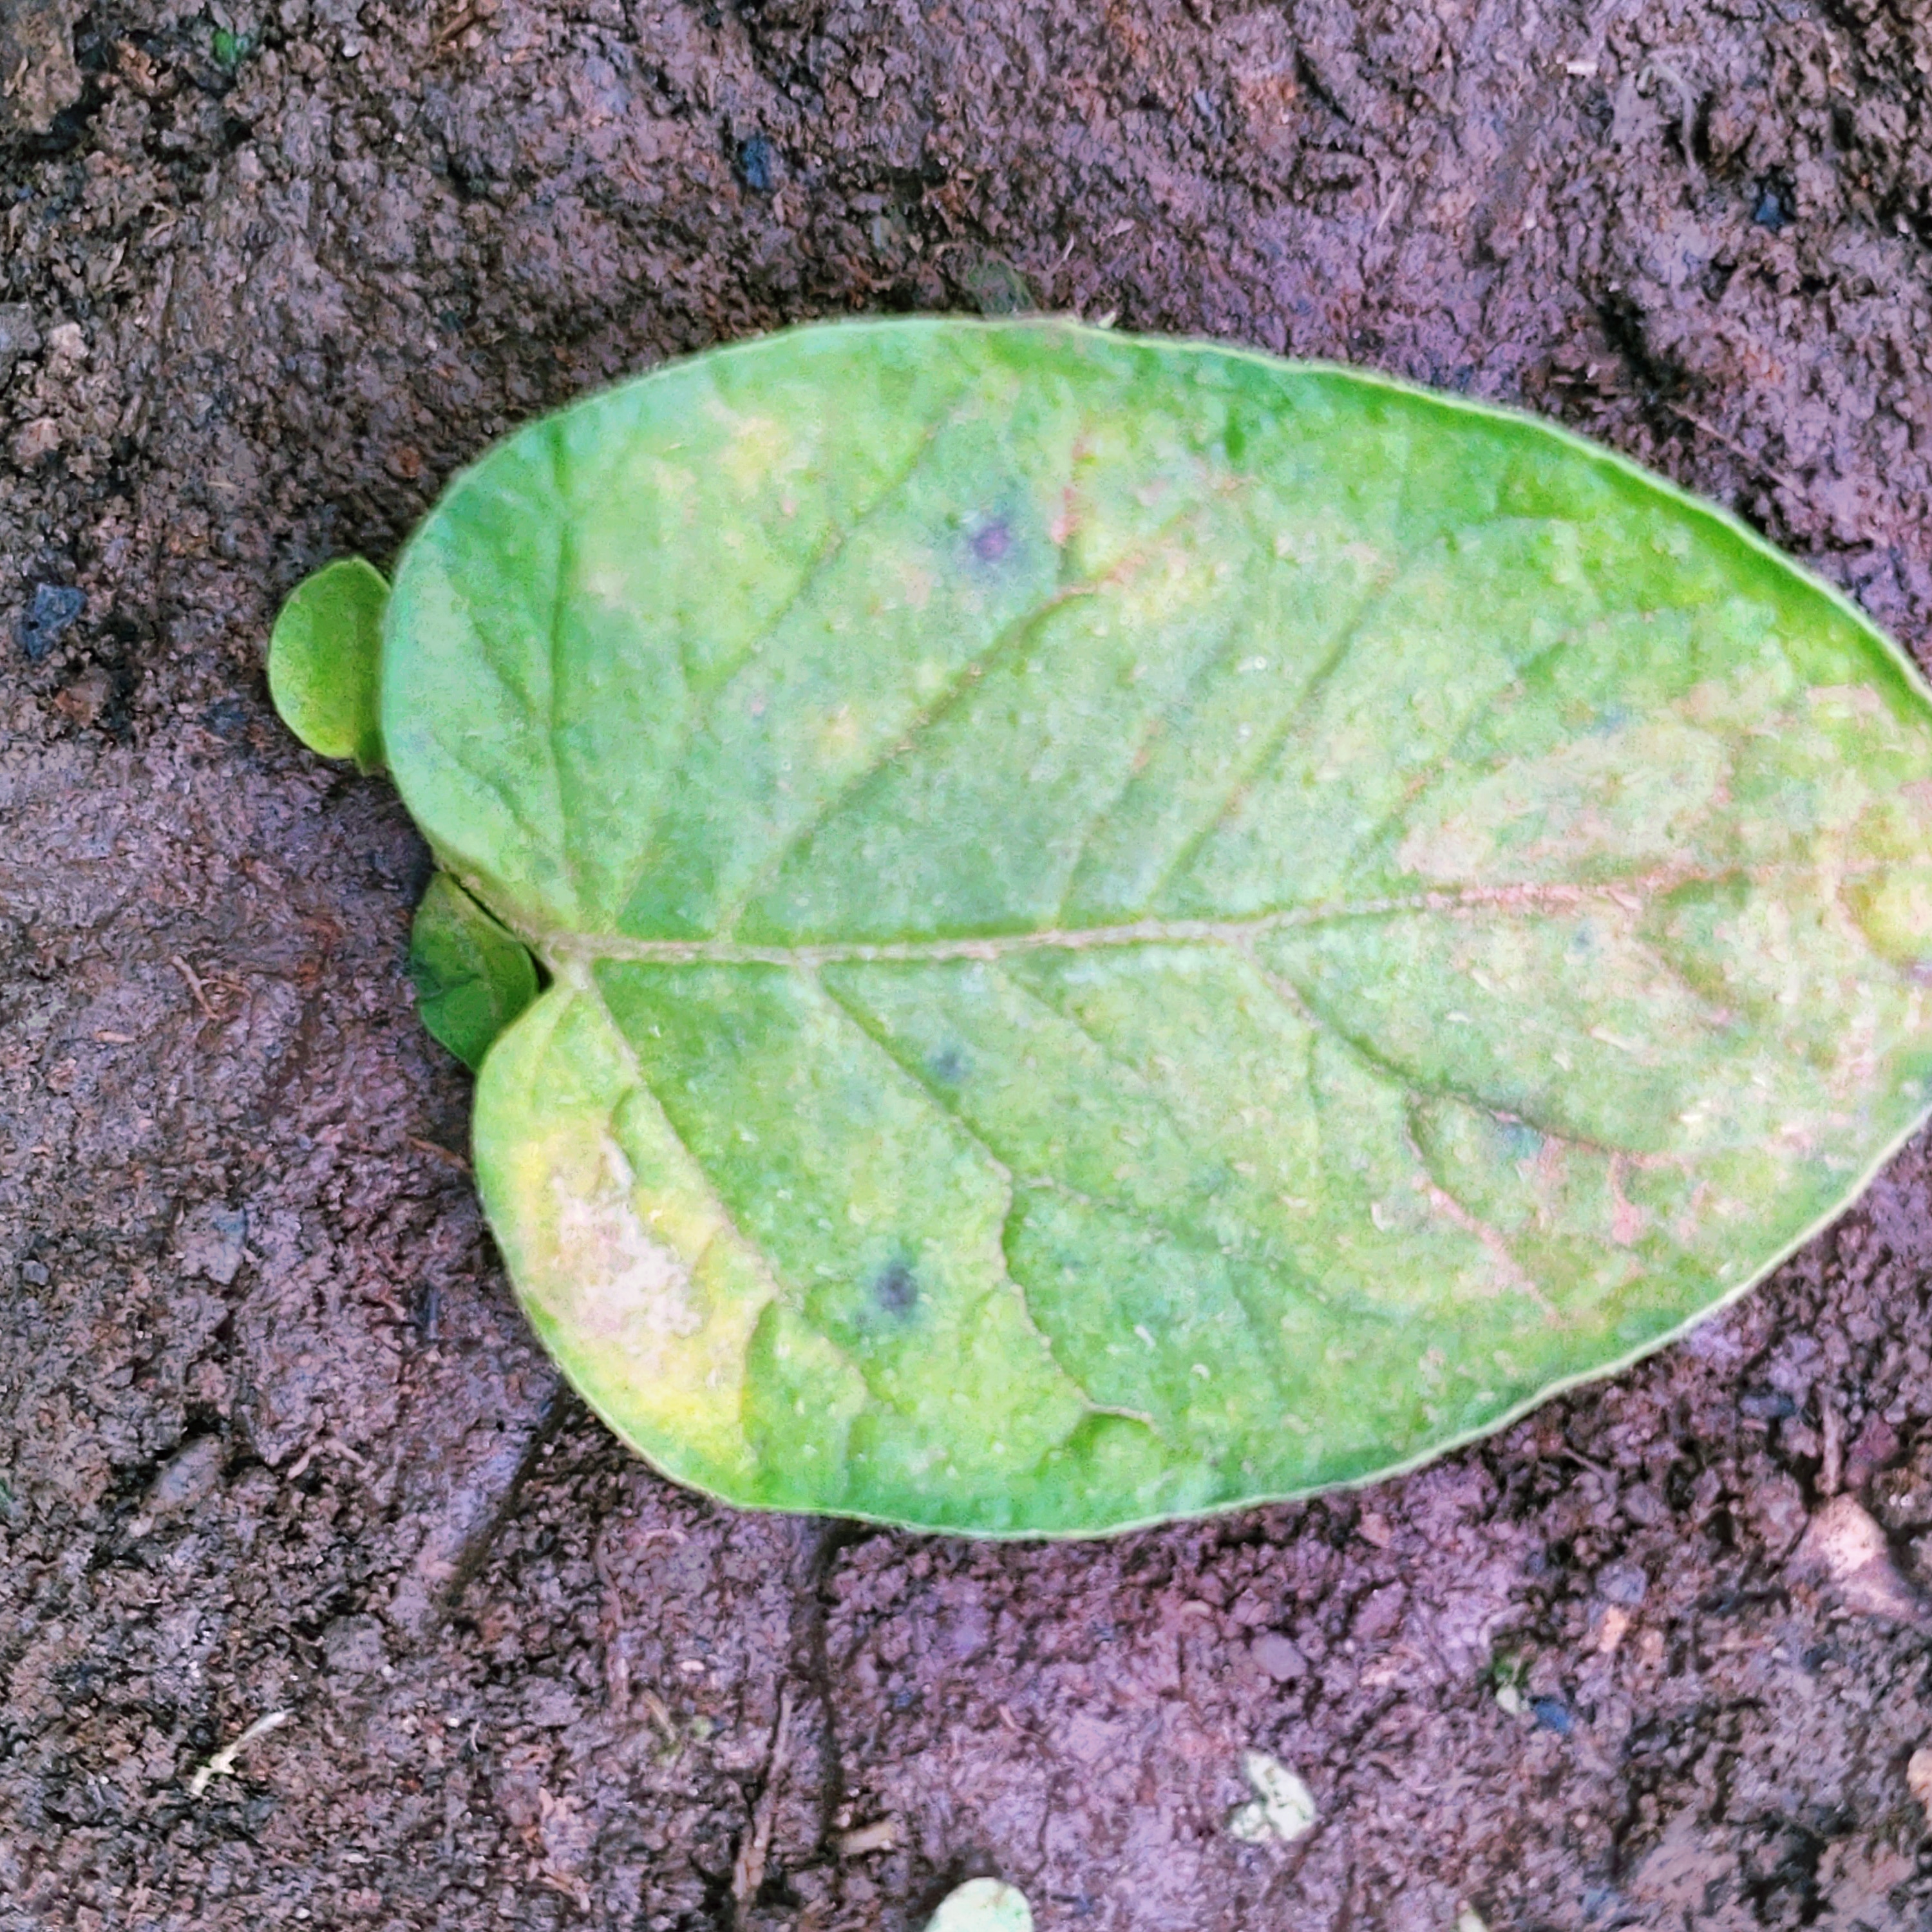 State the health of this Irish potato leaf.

late blight
